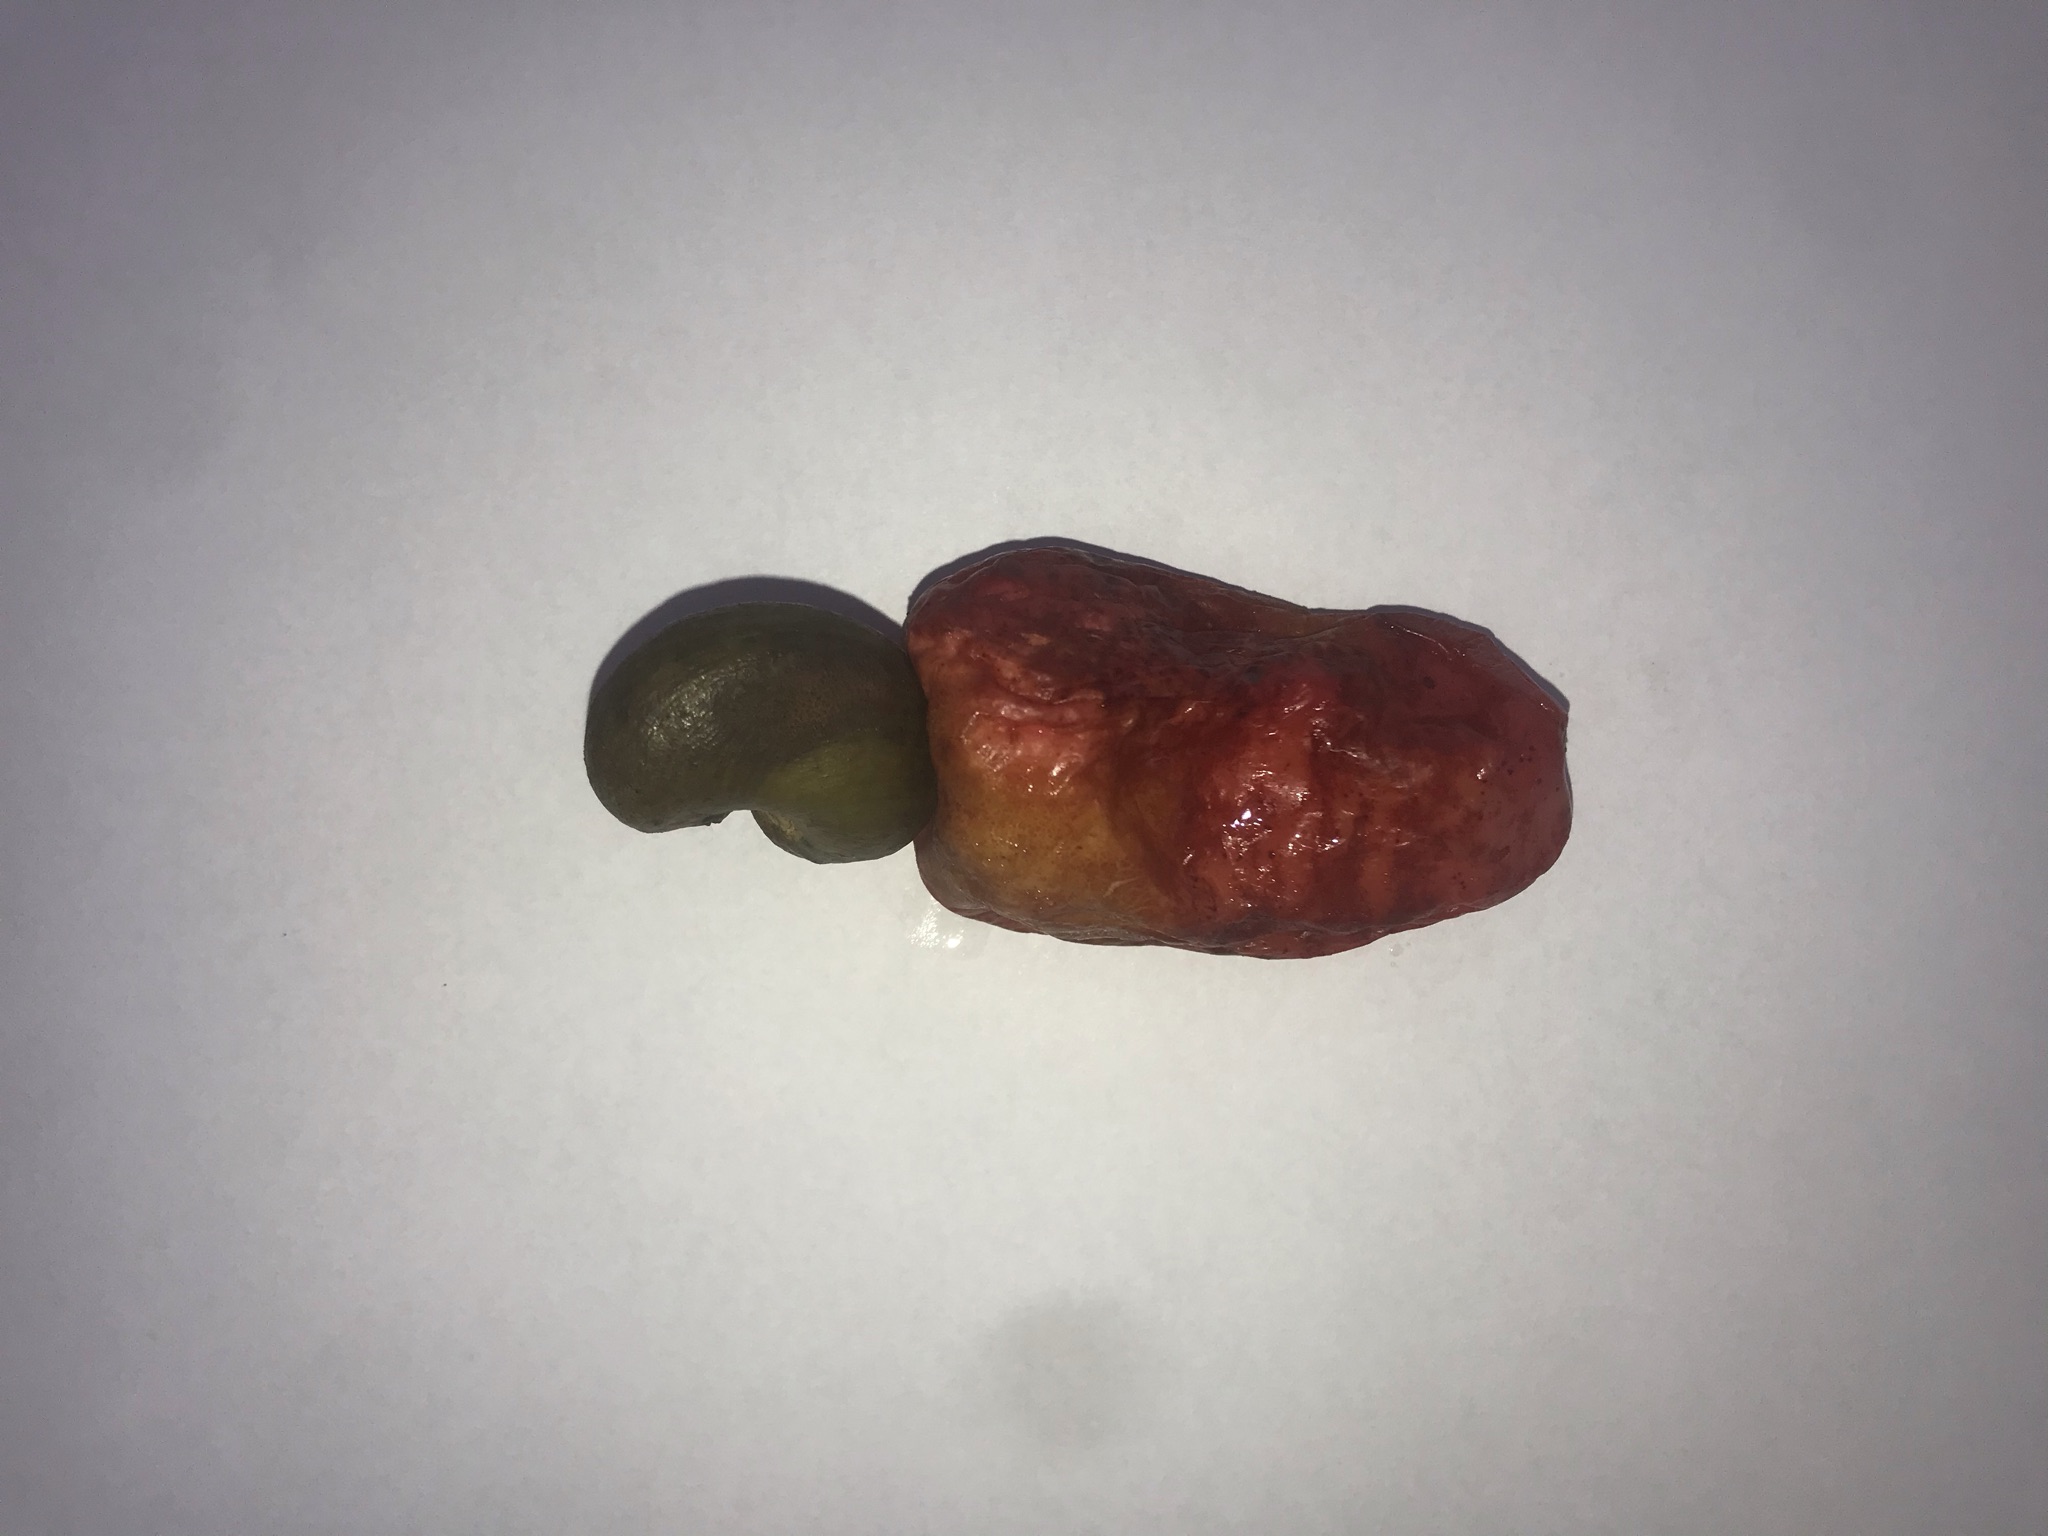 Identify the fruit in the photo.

caju vermelho
